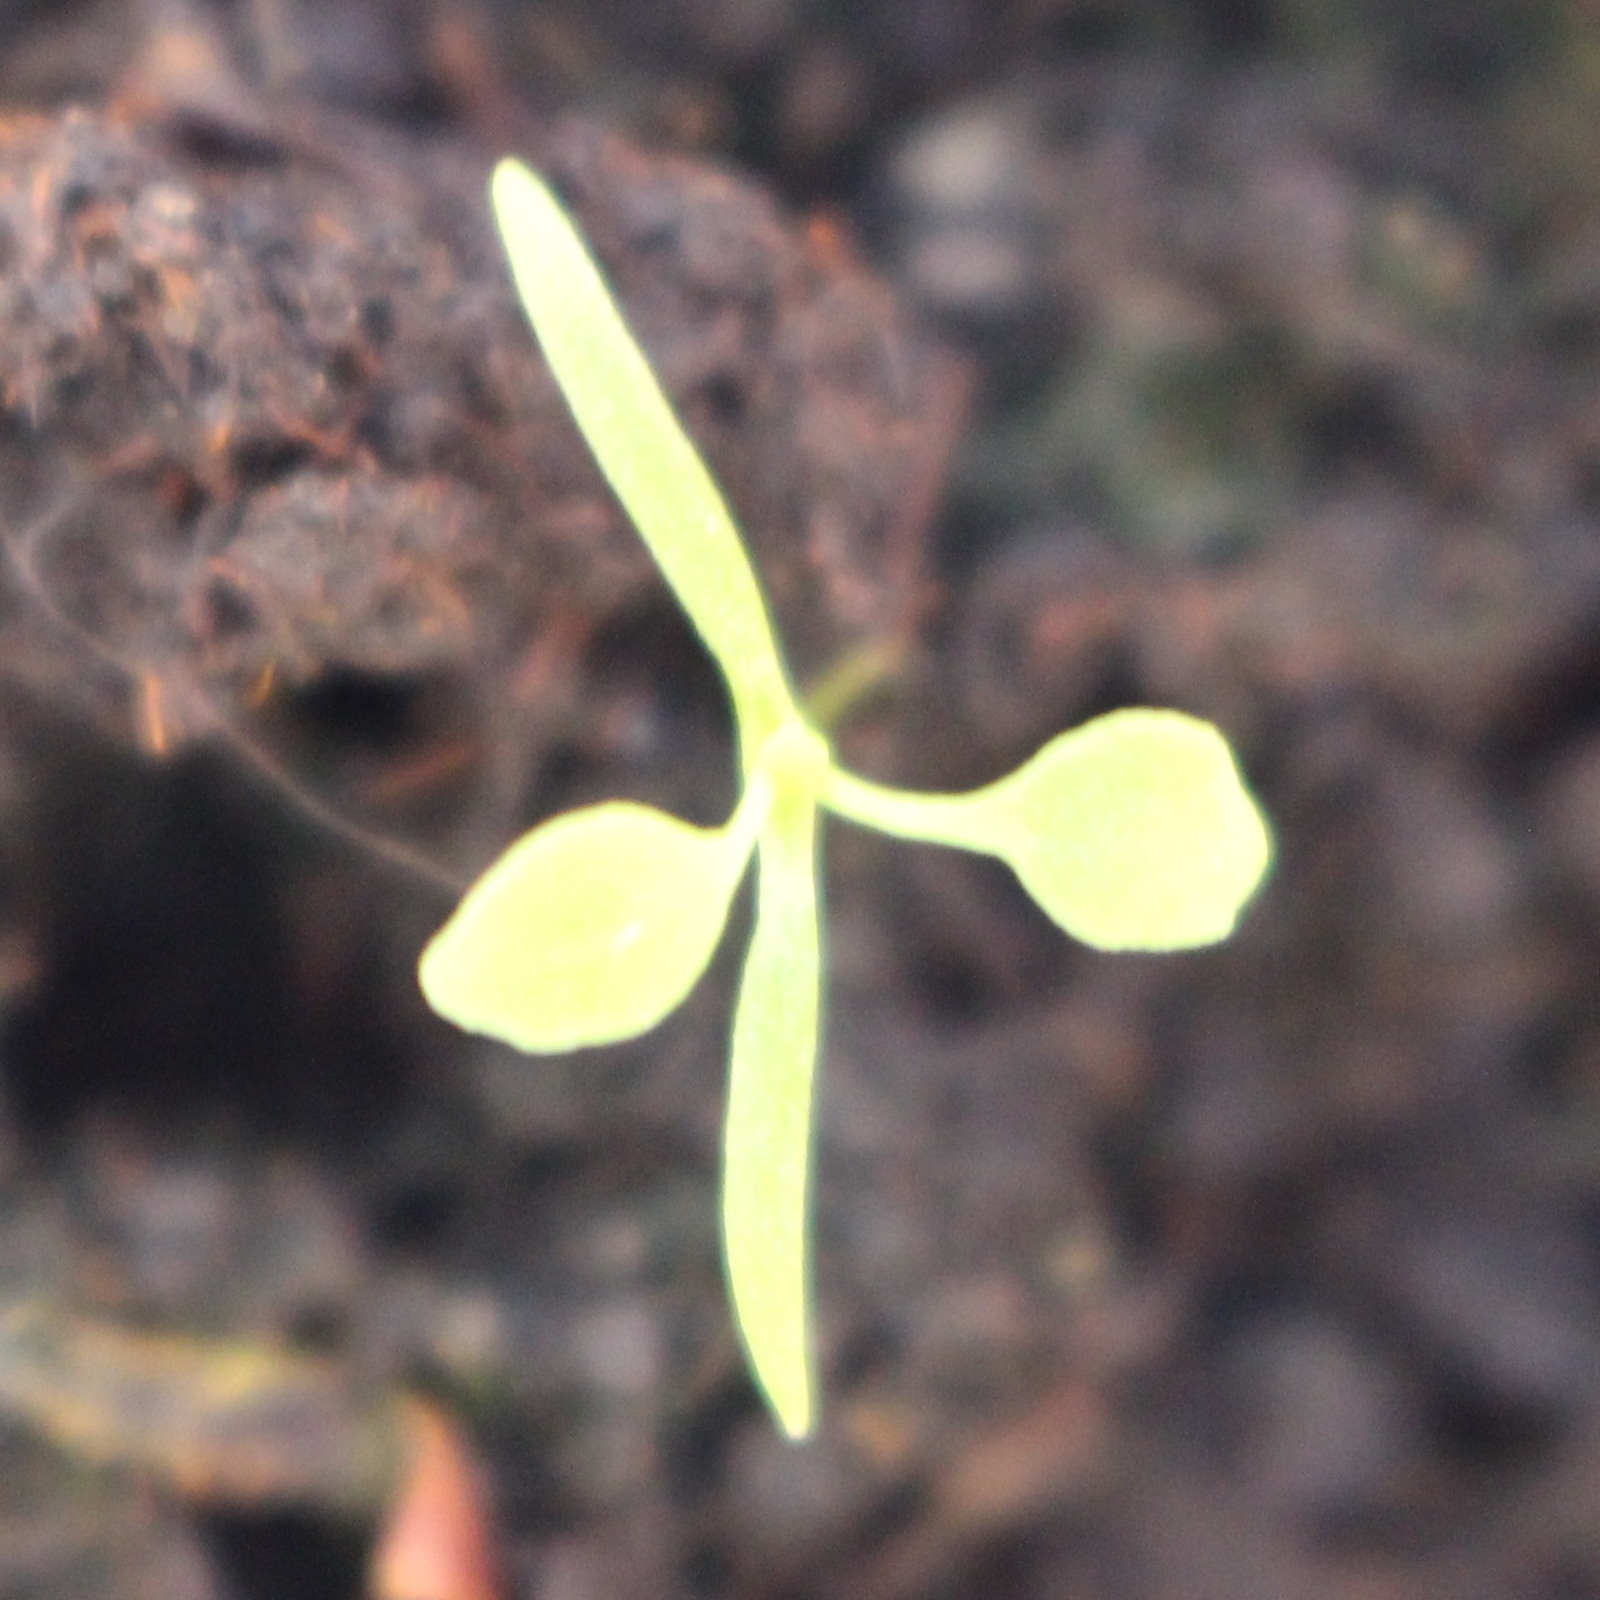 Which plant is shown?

Papaver rhoeas
